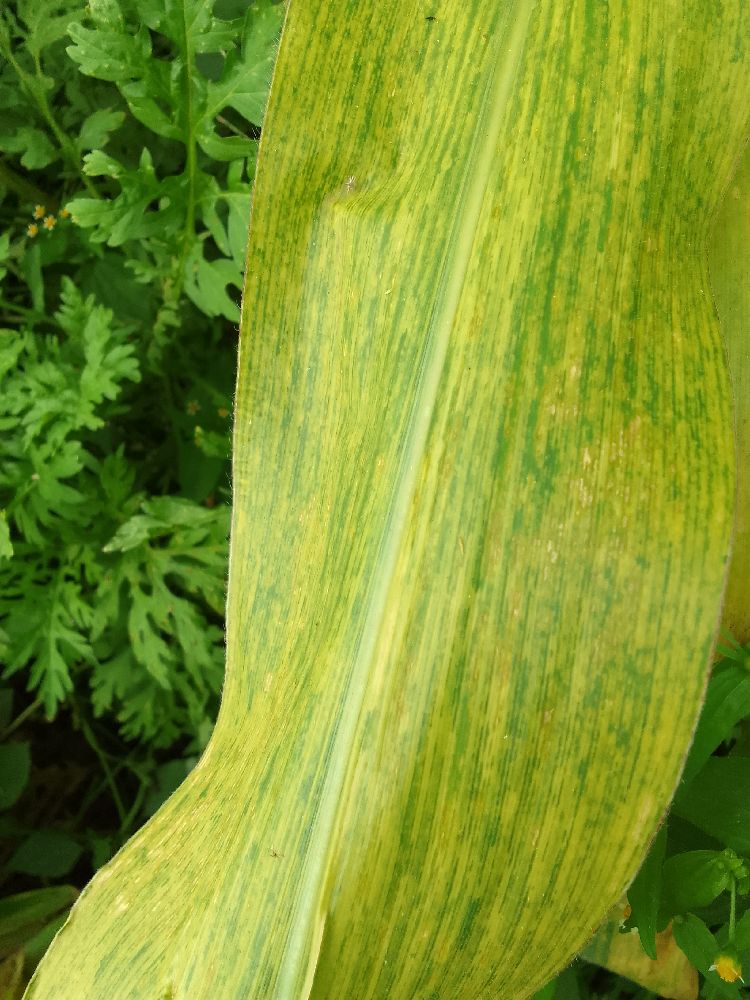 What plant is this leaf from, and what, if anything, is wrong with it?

maize, maize lethal necrosis
